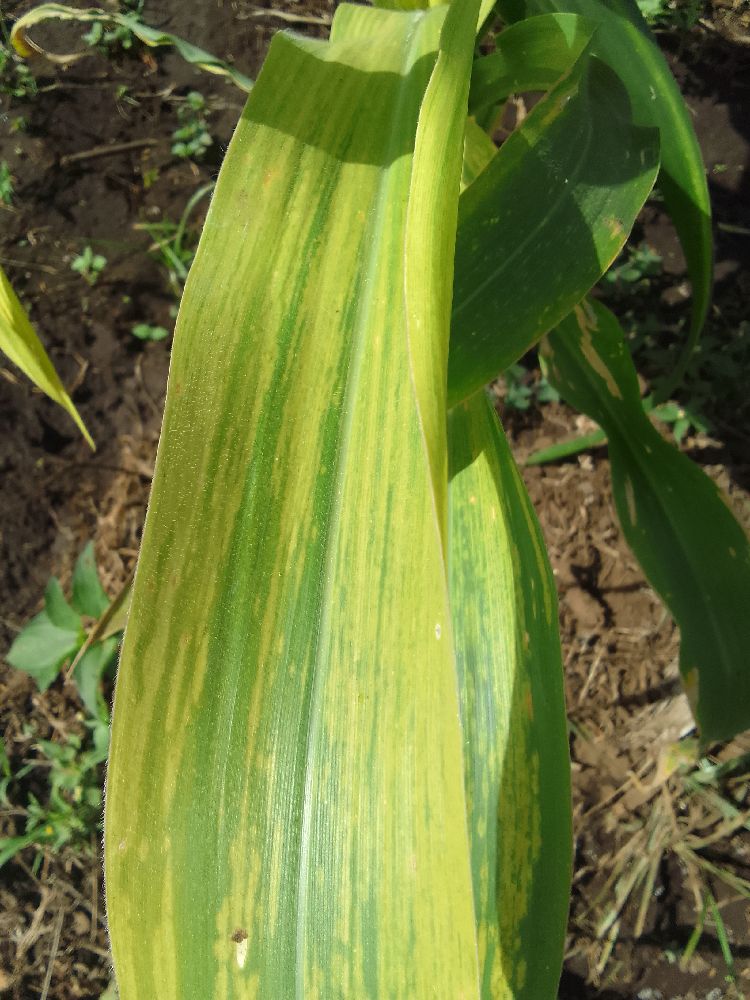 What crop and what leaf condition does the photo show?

maize, maize lethal necrosis
